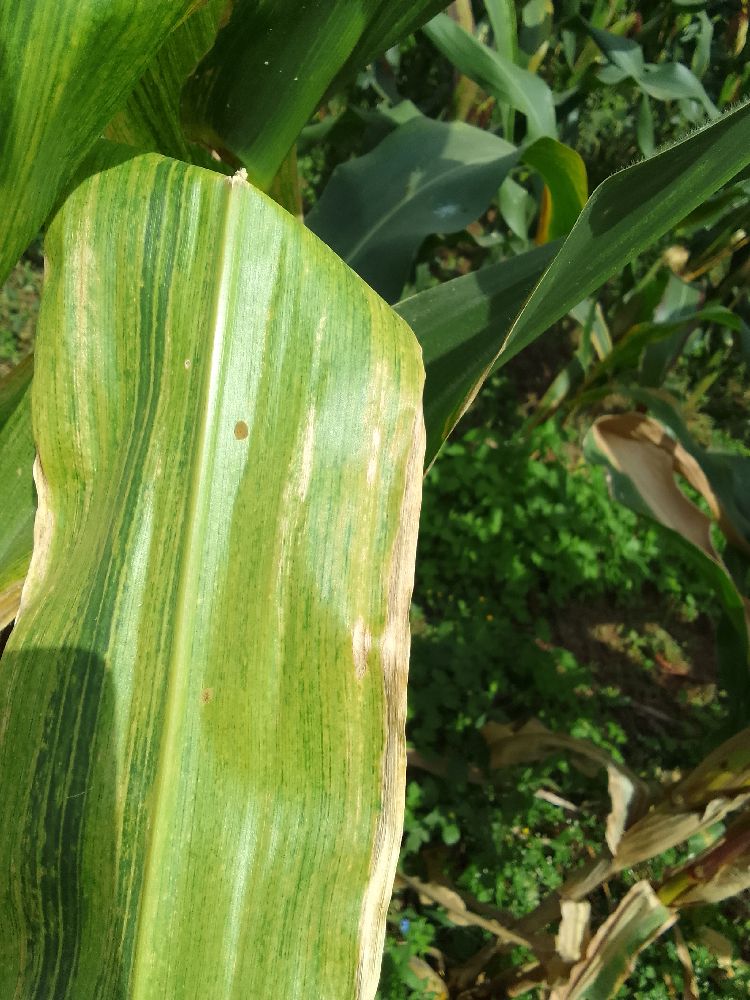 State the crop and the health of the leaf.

maize, maize lethal necrosis
